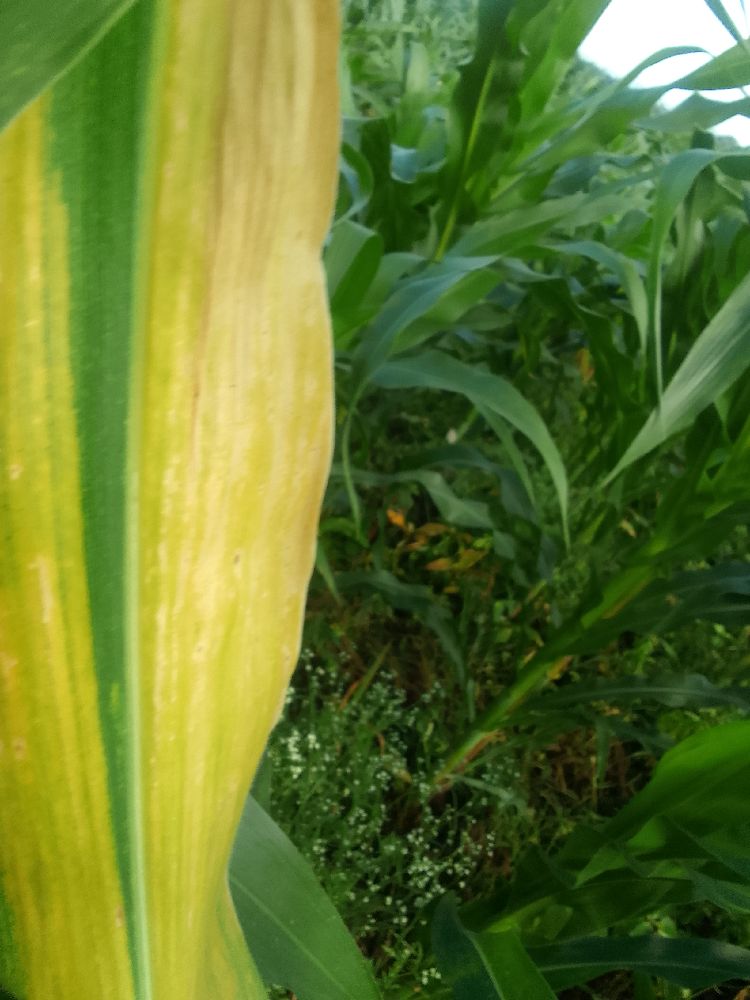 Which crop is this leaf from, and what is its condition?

maize, maize lethal necrosis
